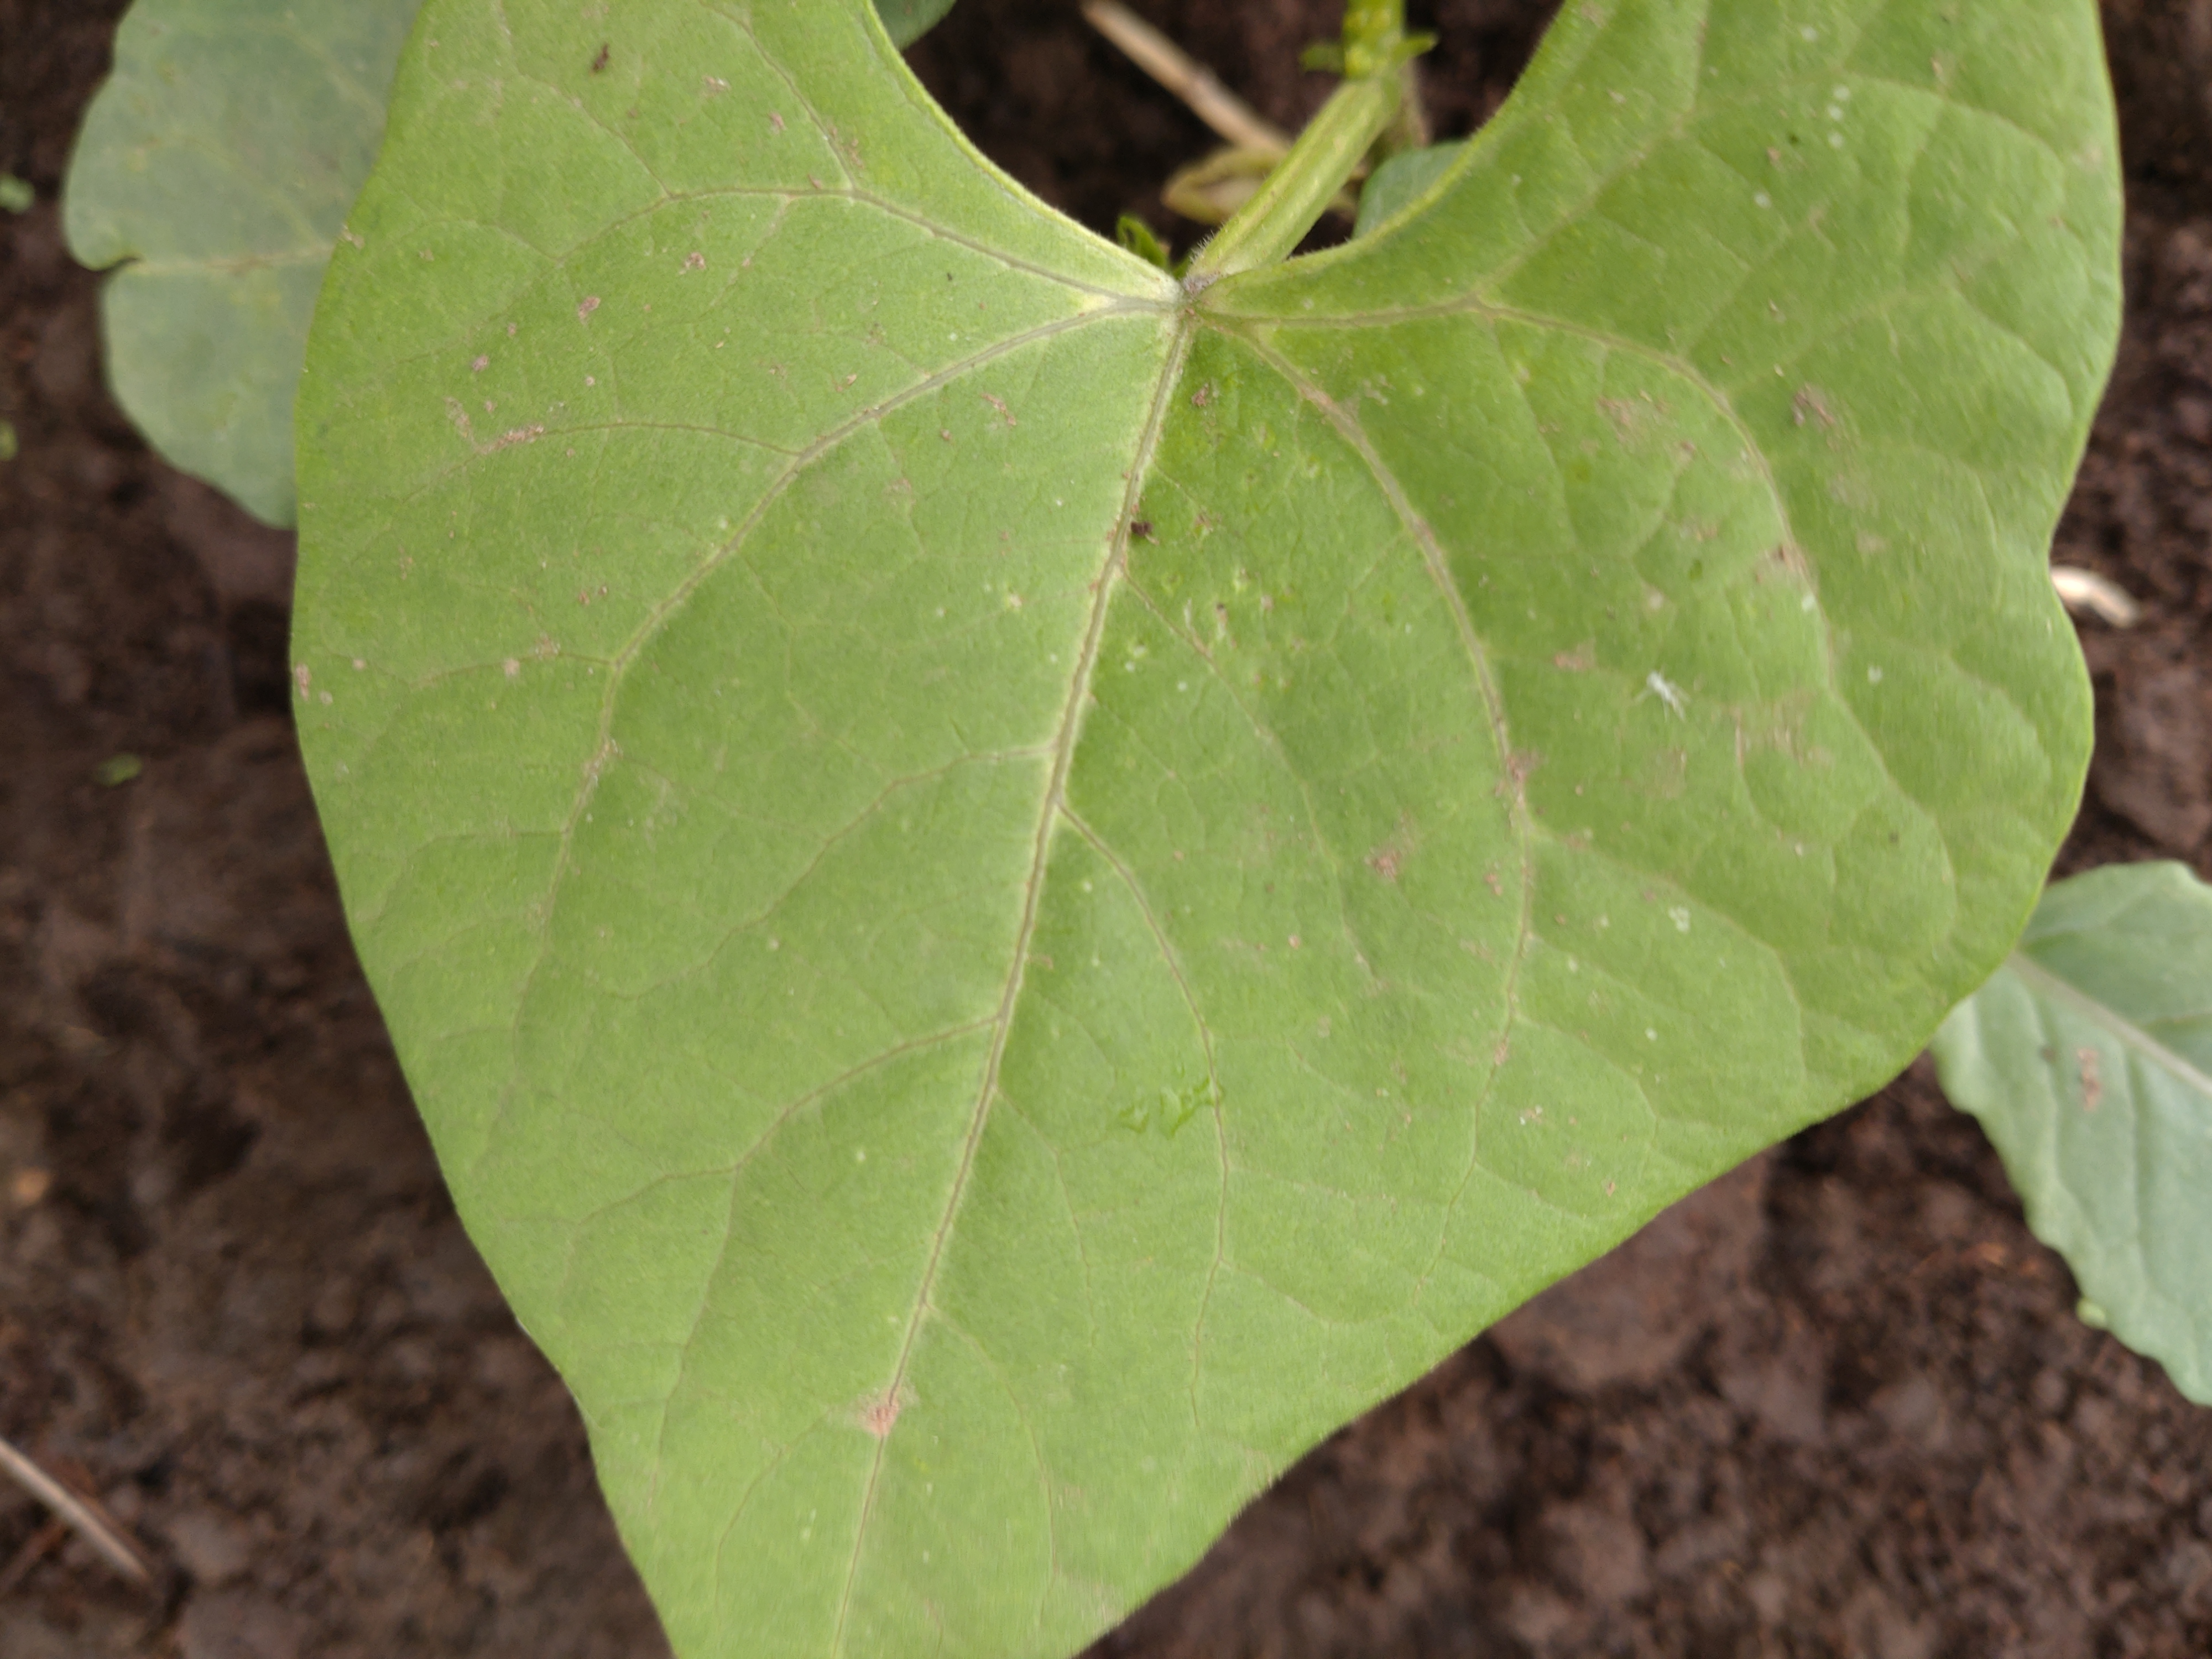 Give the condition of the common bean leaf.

healthy
